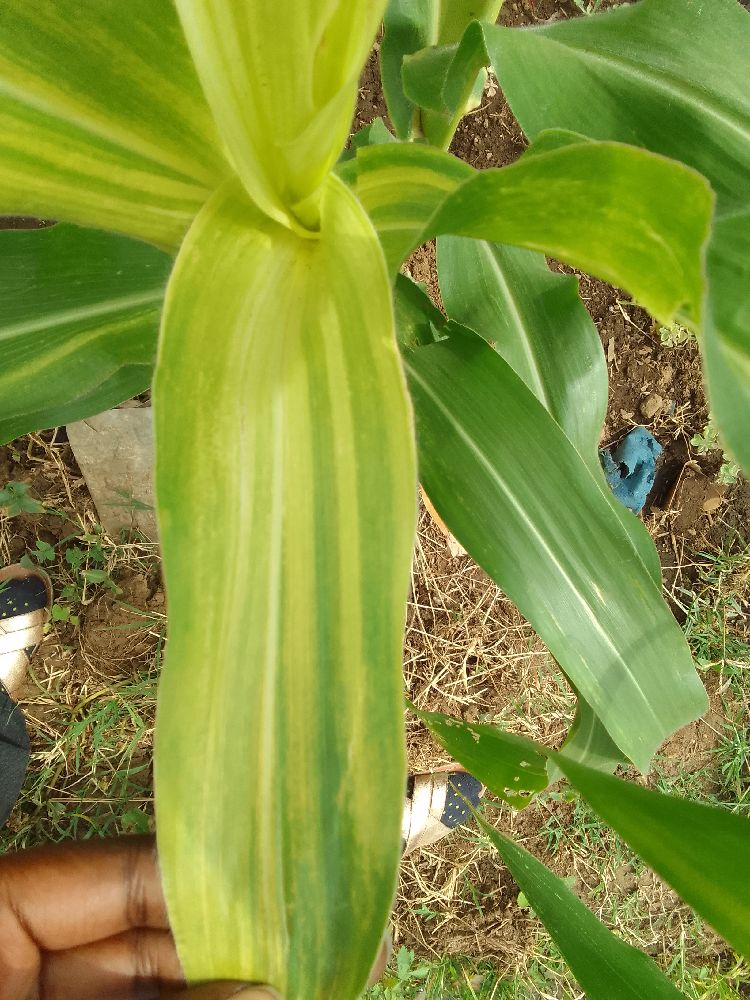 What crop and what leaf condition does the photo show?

maize, maize lethal necrosis
